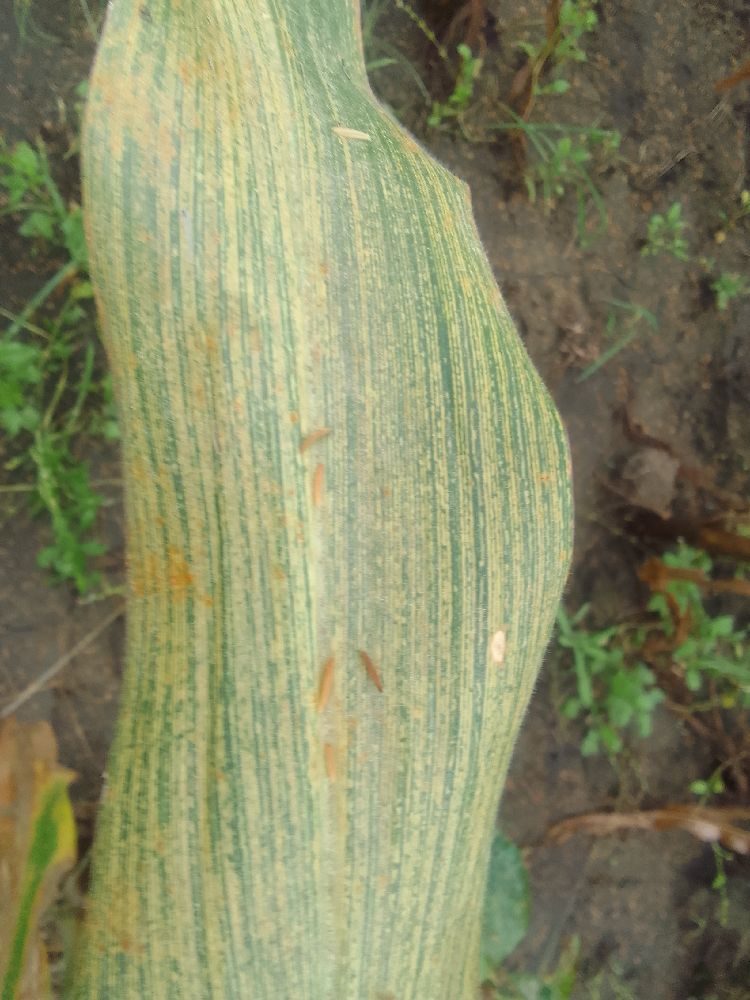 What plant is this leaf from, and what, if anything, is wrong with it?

maize, maize streak virus
